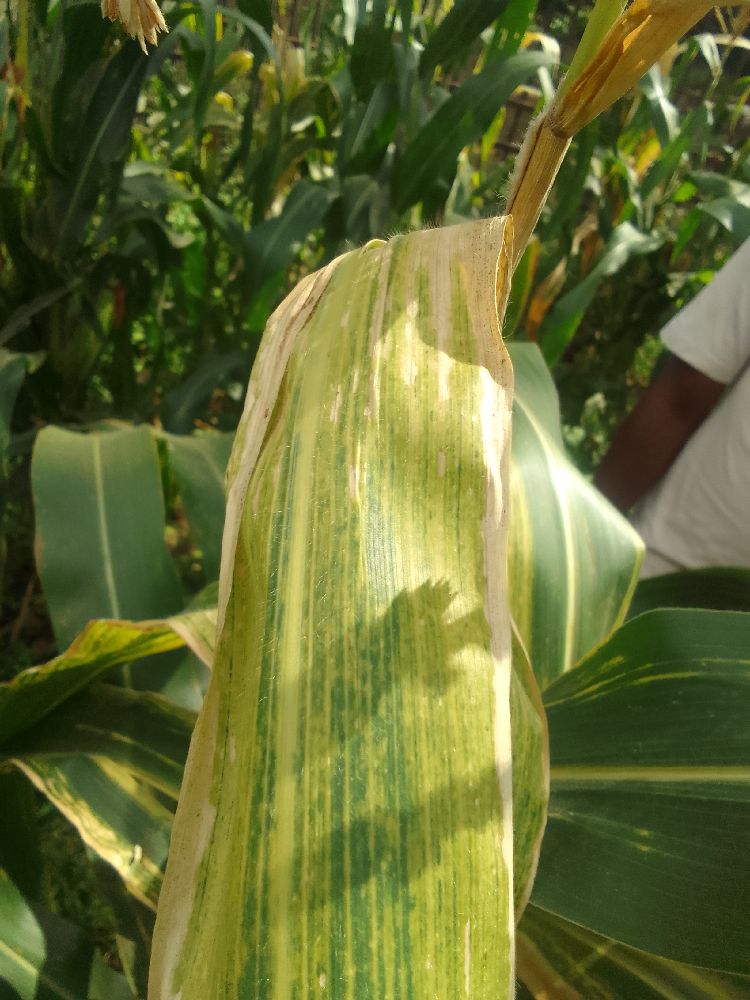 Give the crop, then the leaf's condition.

maize, maize lethal necrosis
